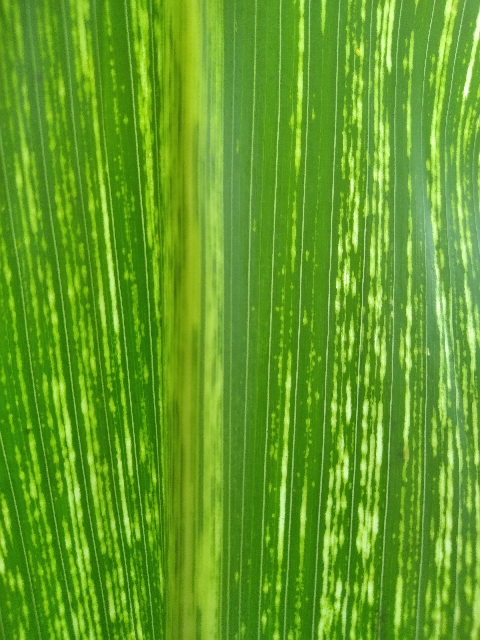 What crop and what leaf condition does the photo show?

maize, maize streak virus
